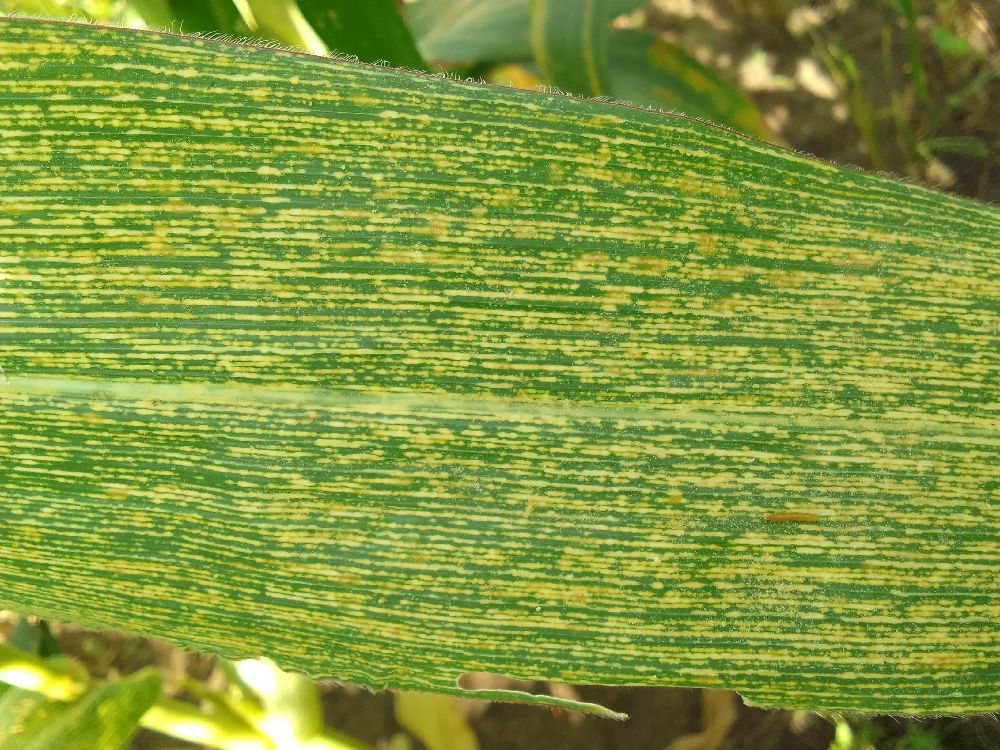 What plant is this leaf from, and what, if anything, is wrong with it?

maize, maize streak virus
